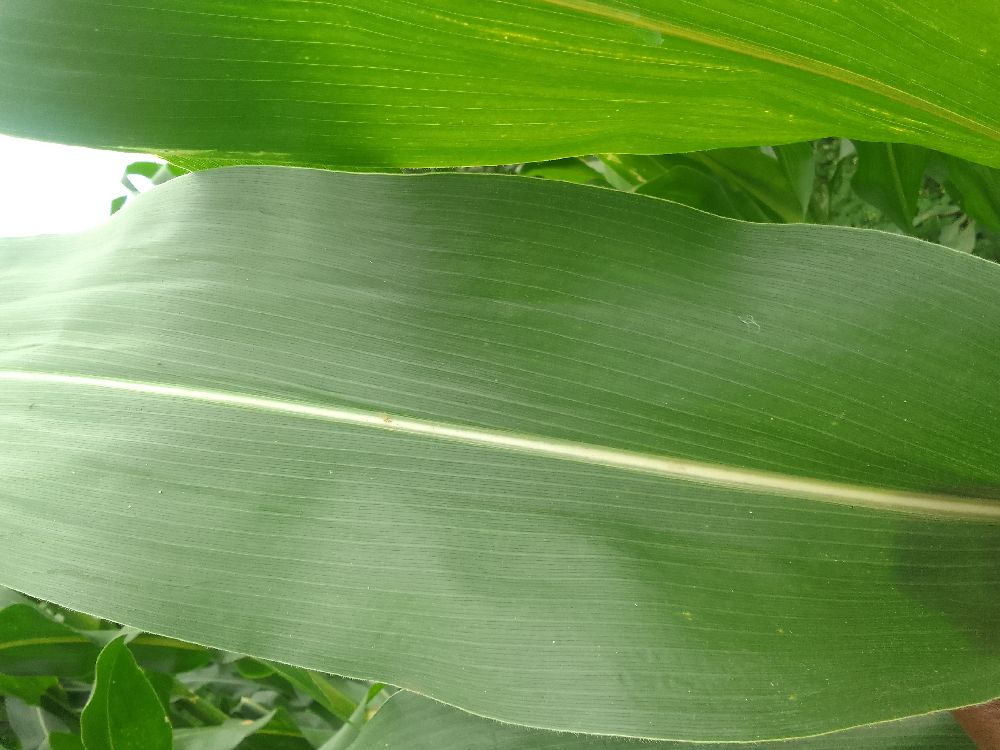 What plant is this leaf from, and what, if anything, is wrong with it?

maize, healthy
